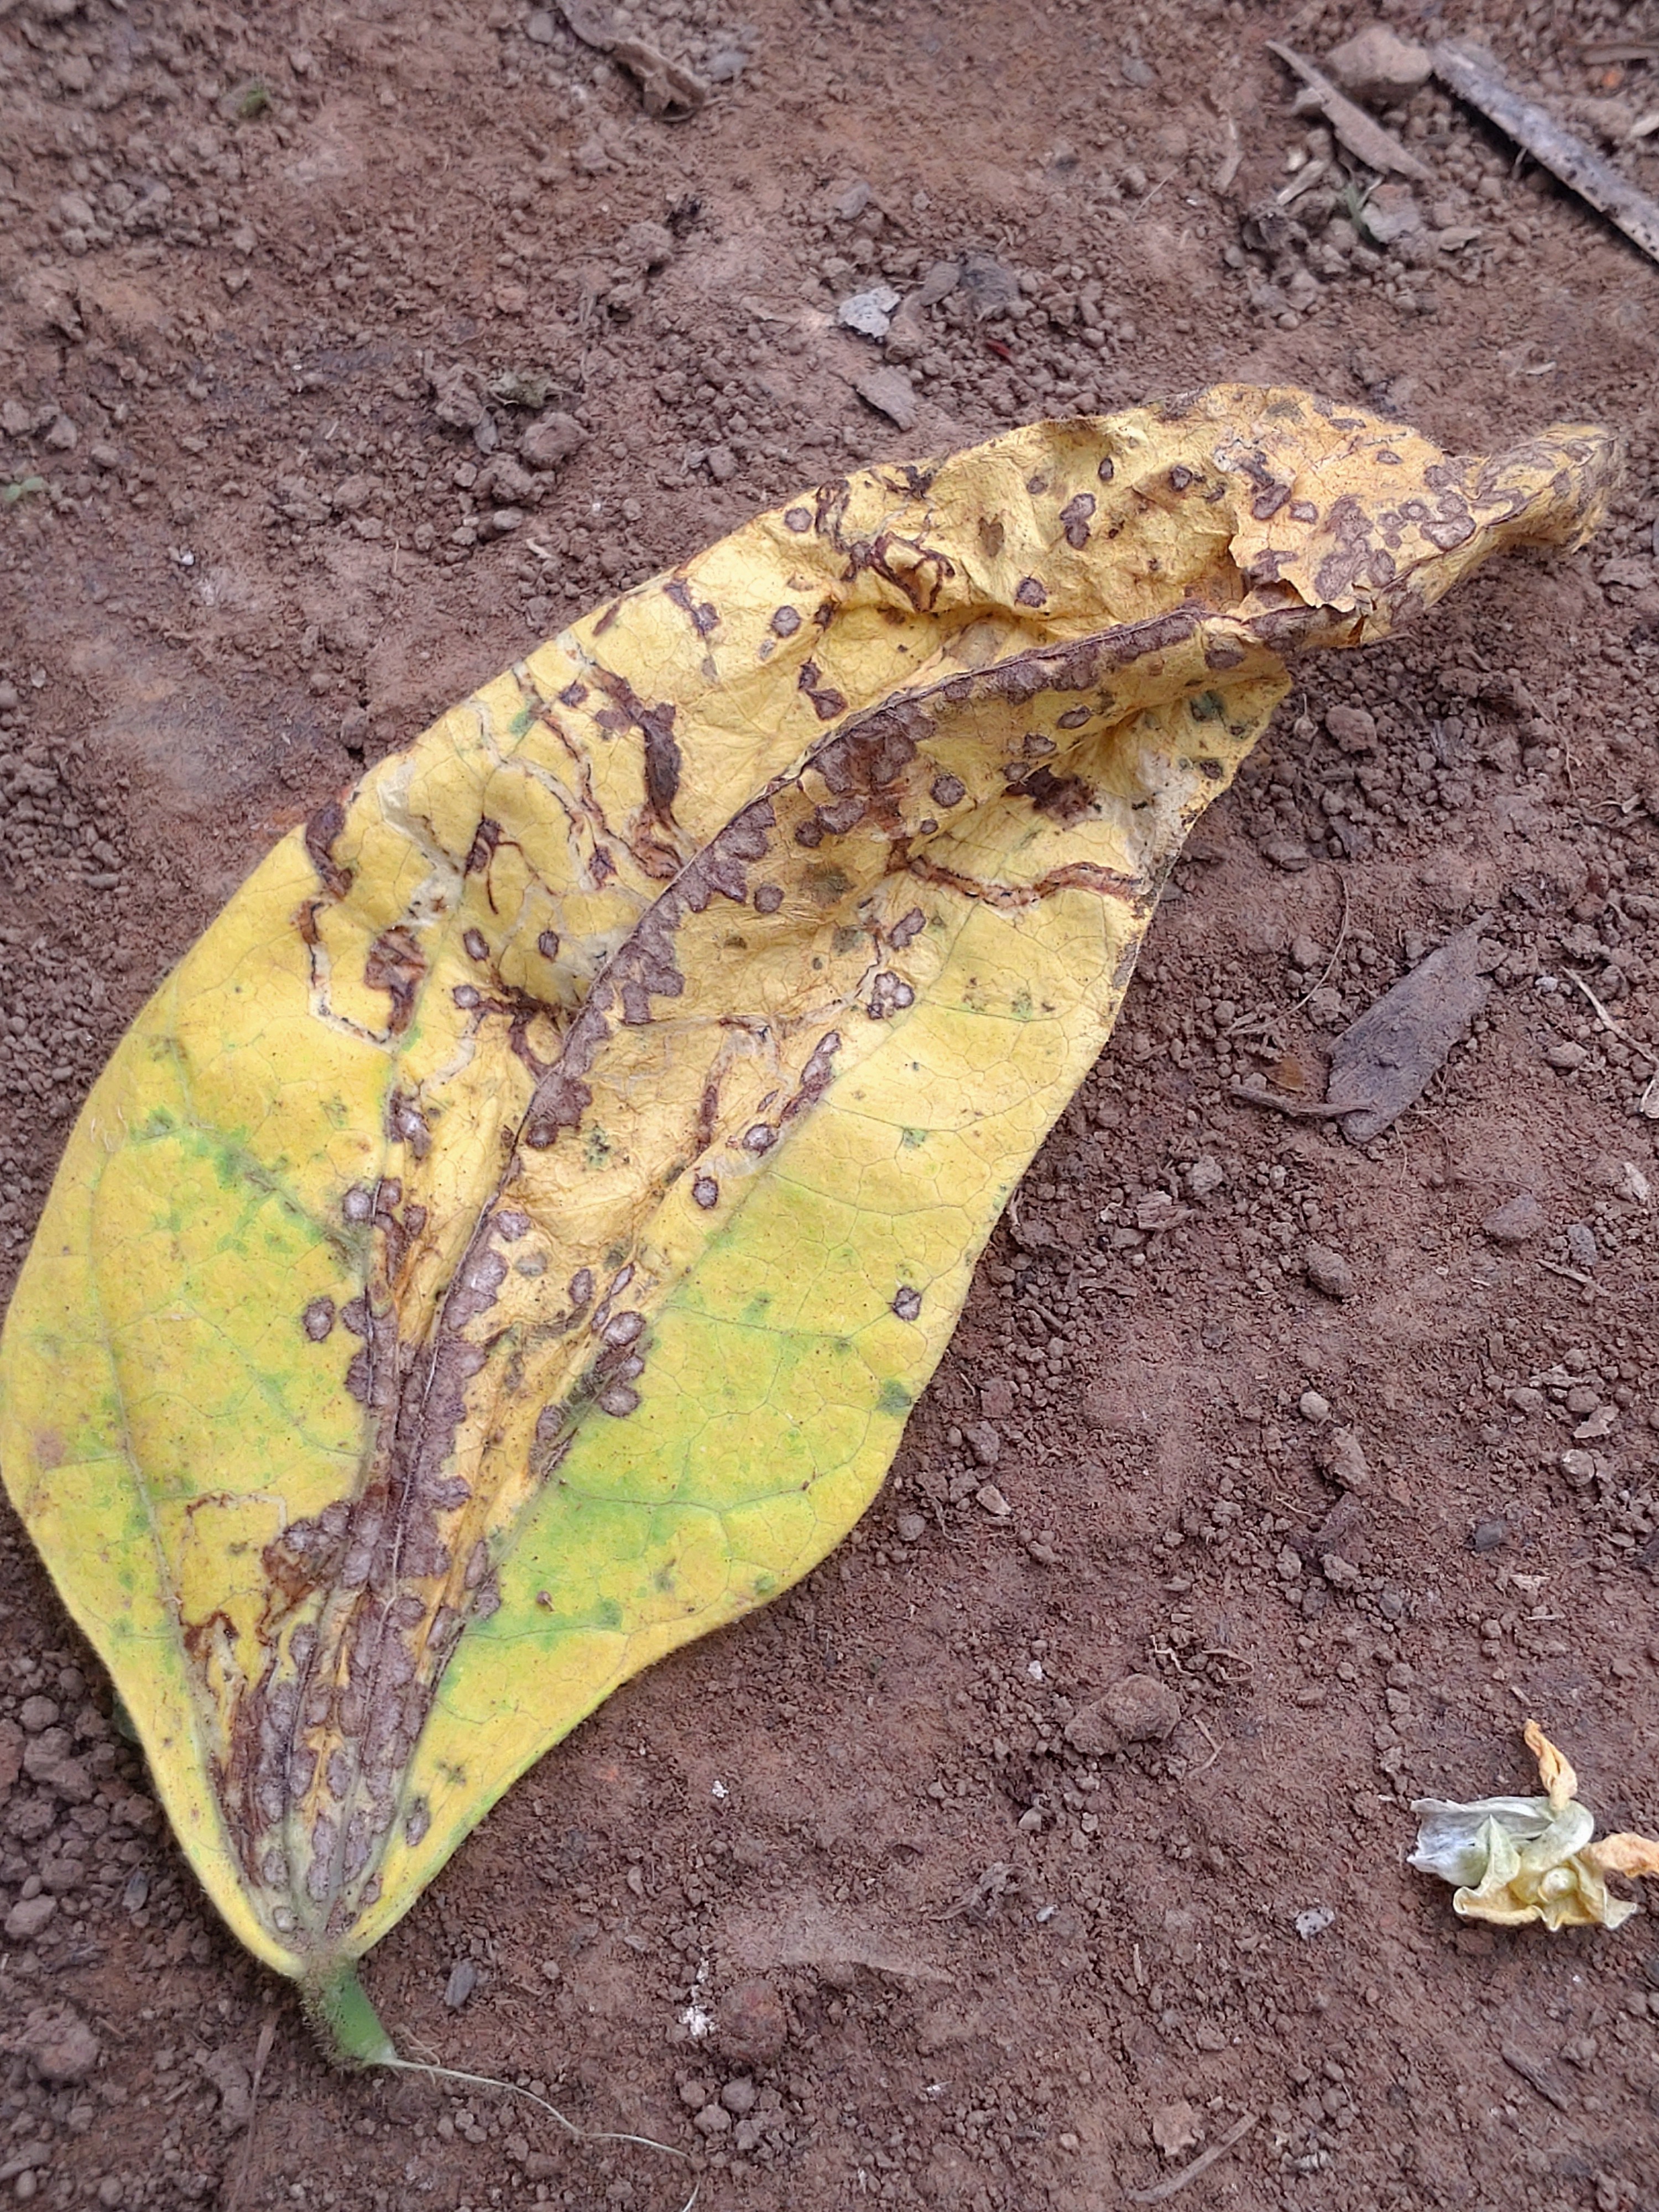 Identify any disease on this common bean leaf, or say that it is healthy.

anthracnose
